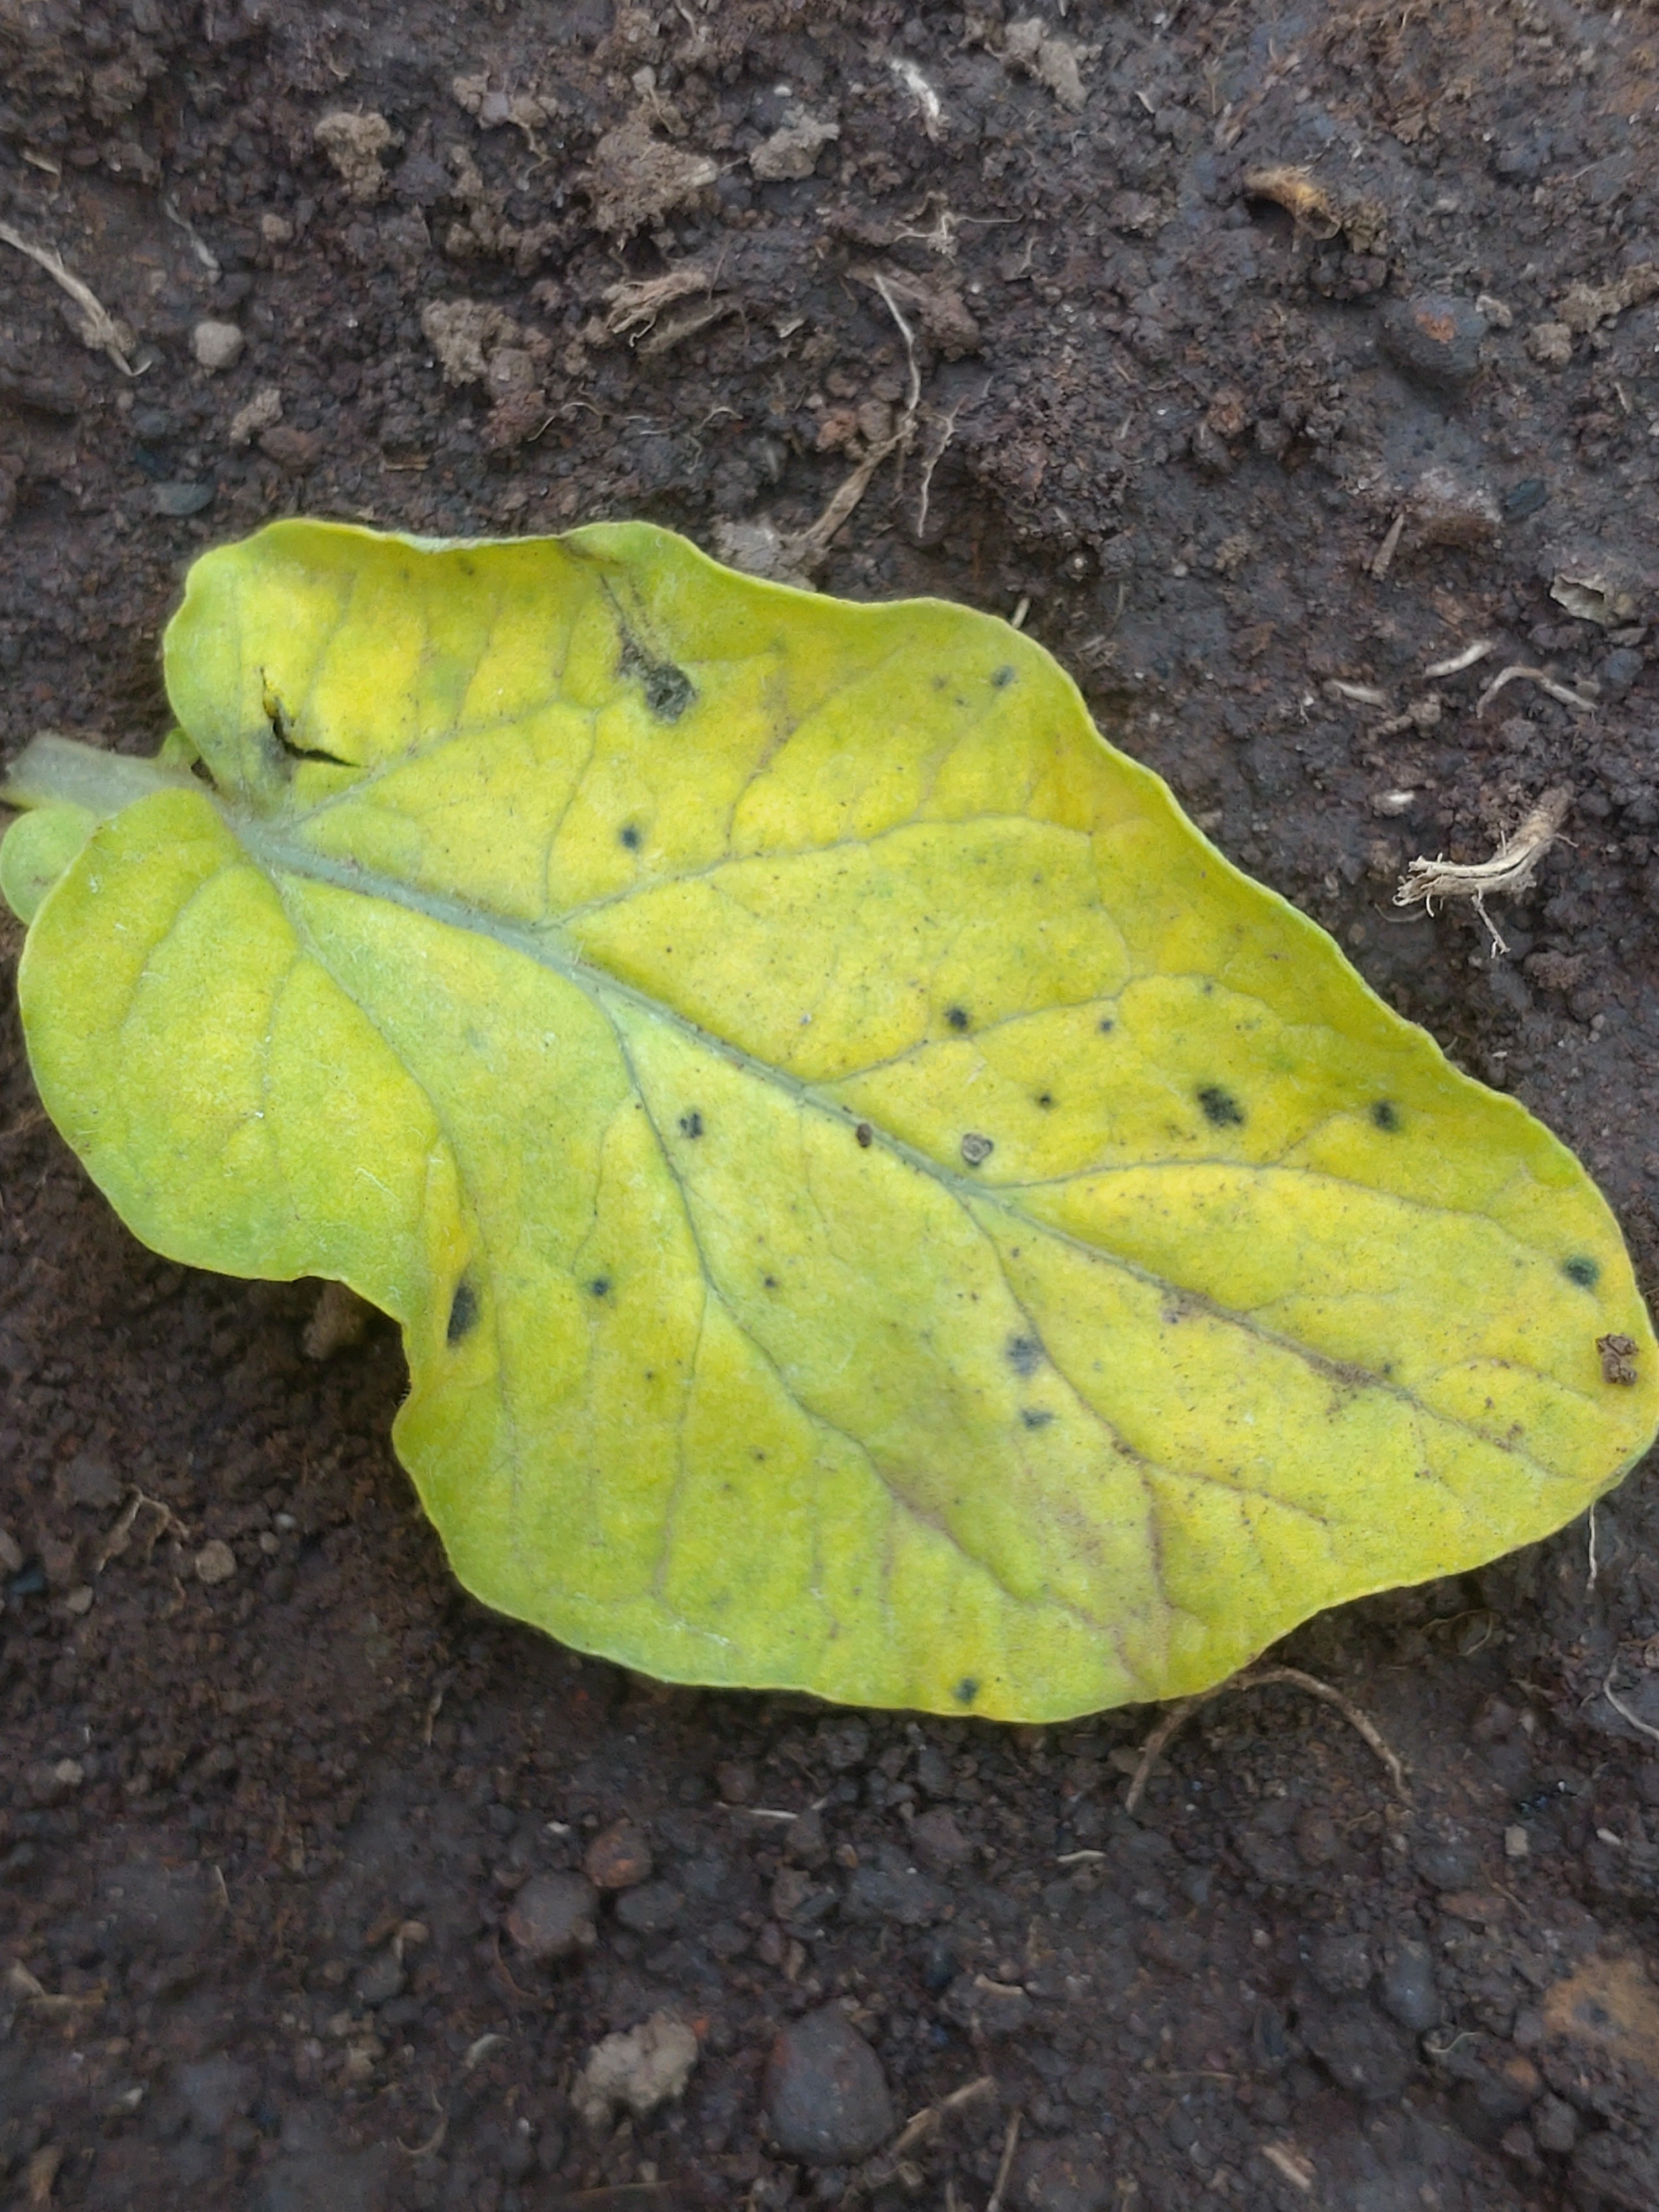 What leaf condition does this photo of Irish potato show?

late blight
